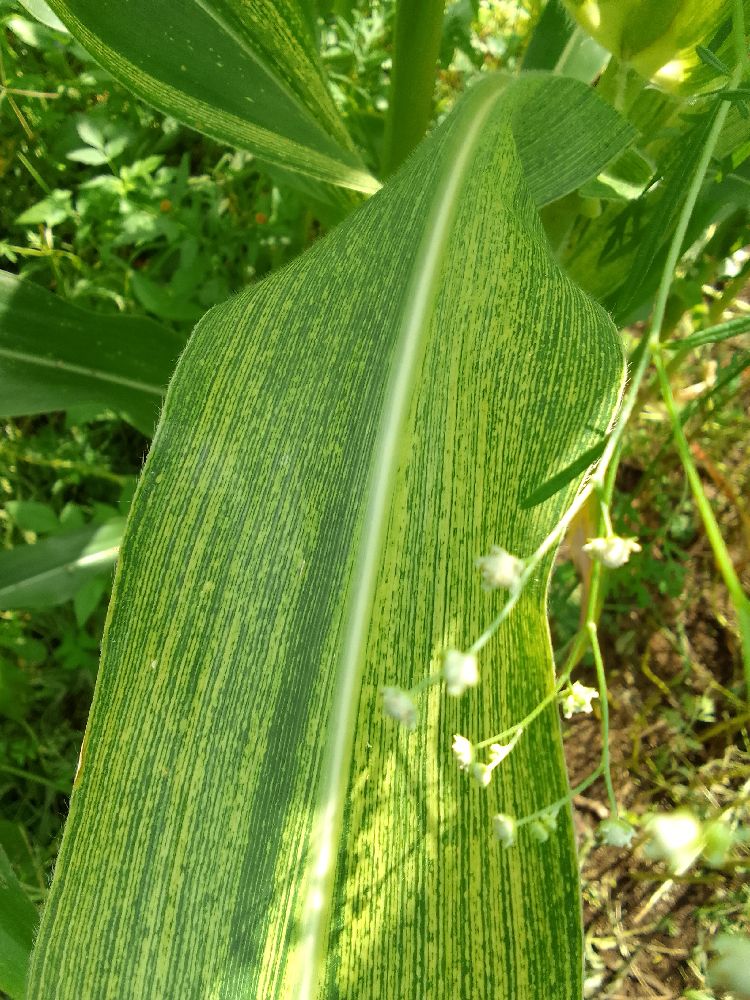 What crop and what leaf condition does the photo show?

maize, maize streak virus
